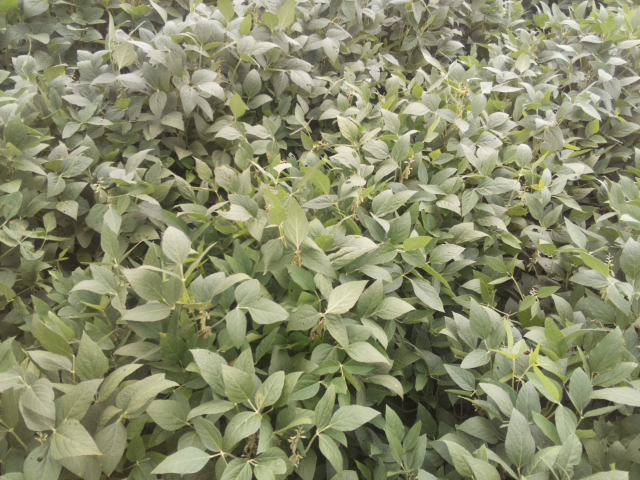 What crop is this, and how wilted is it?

soybean, leaflets folding inward at secondary pulvinus with no turgor loss in leaflets or petioles
